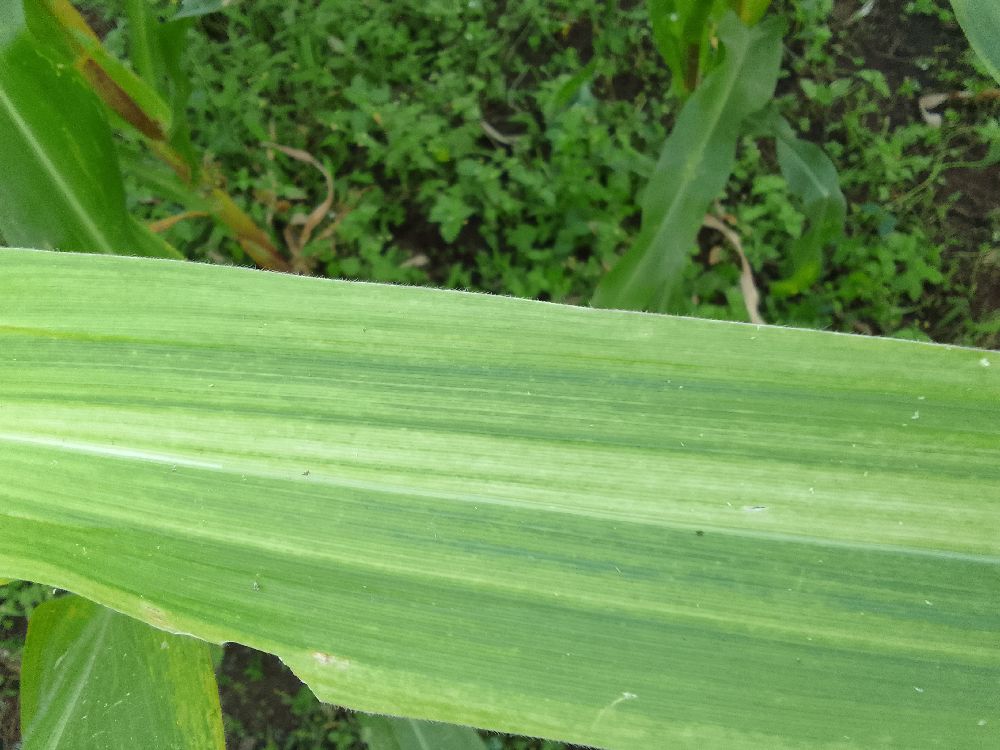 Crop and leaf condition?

maize, maize lethal necrosis
